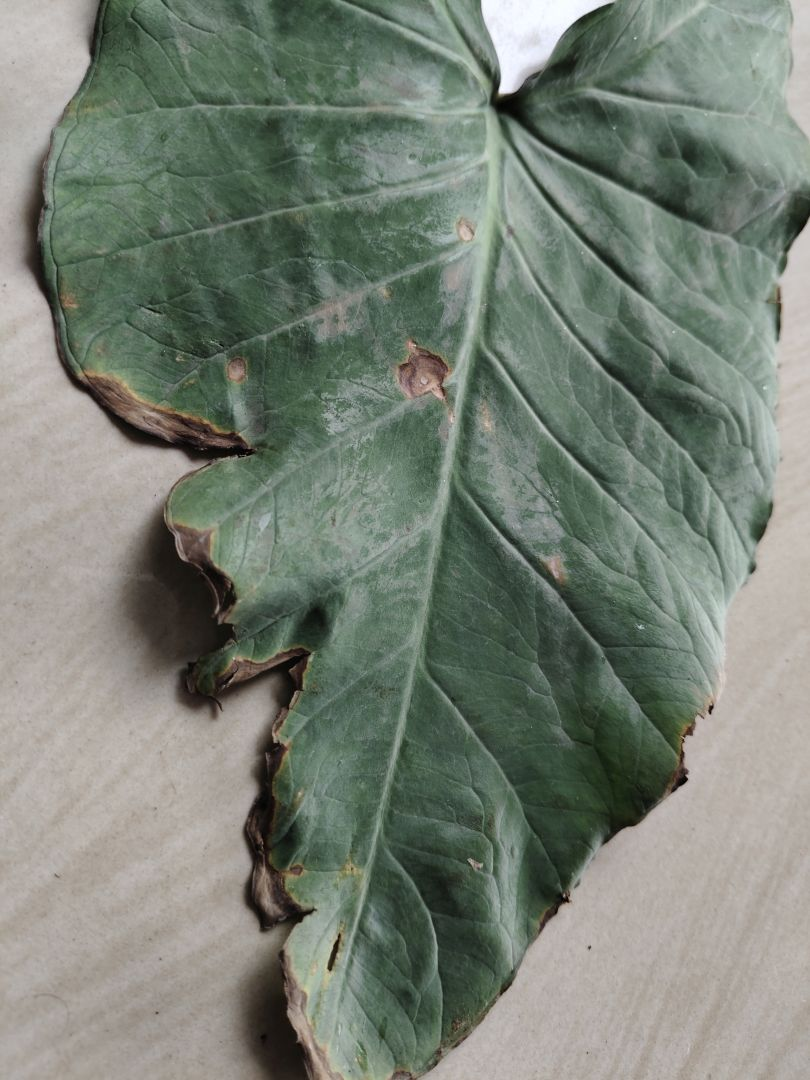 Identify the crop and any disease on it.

taro, leaf blight
